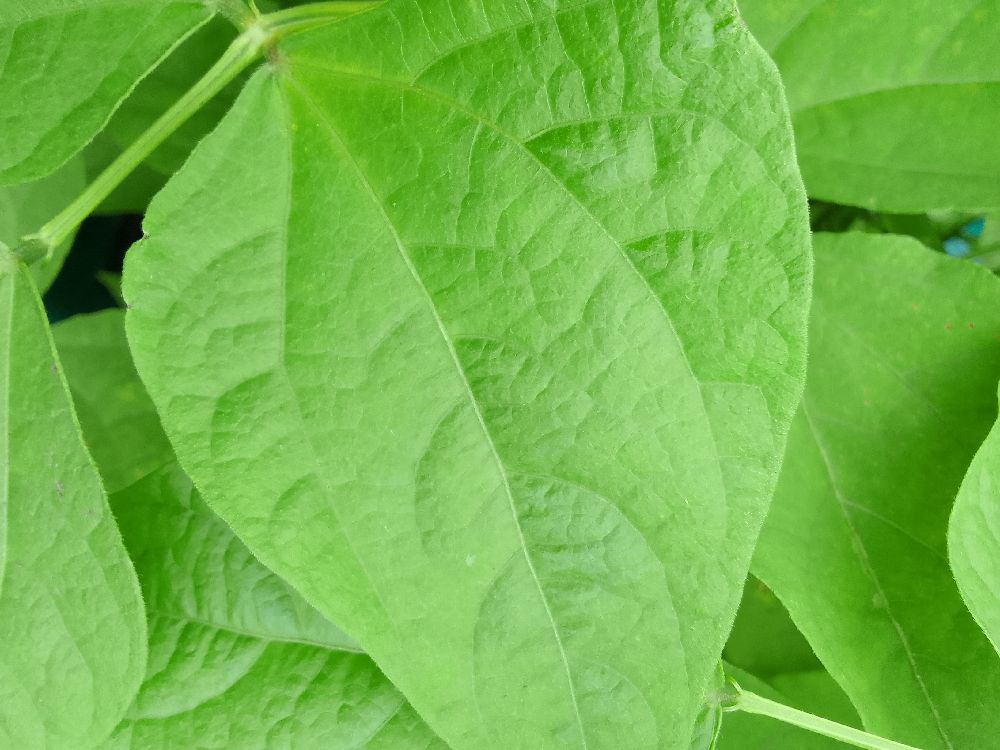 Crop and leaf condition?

common bean, healthy
